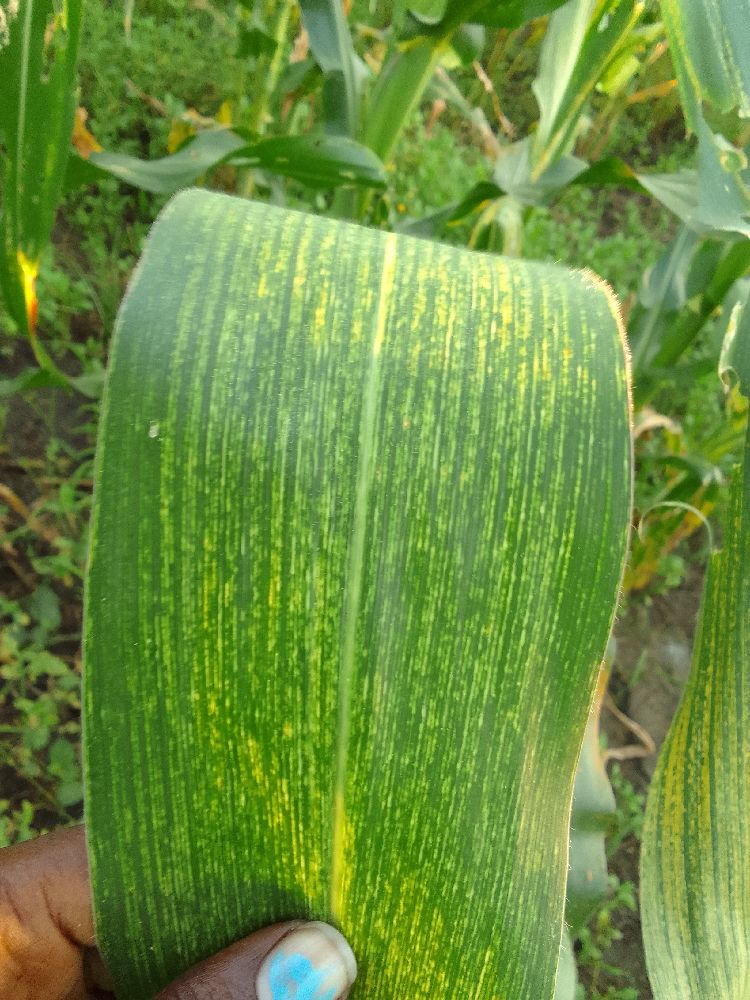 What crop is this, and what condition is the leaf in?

maize, maize streak virus
